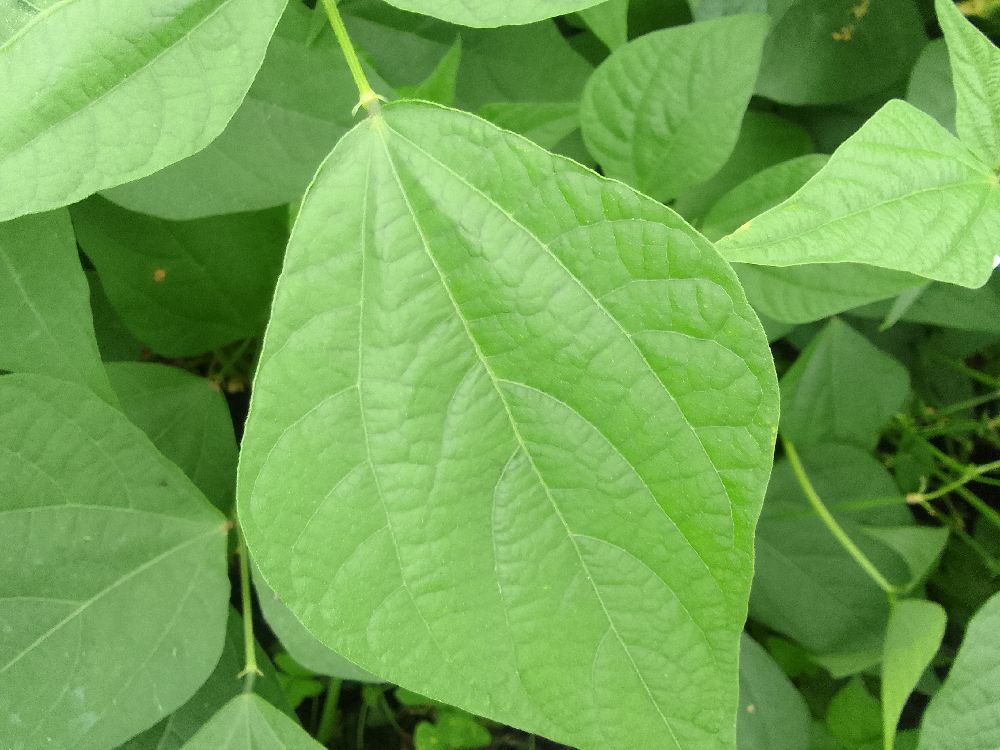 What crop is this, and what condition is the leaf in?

common bean, healthy
